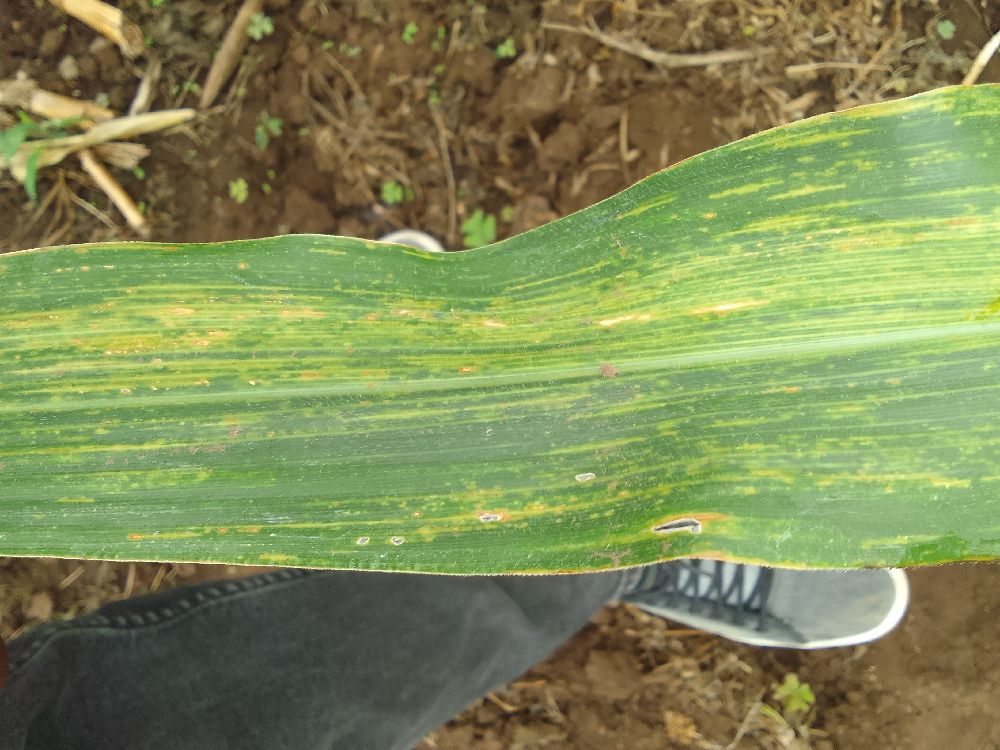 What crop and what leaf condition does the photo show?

maize, maize lethal necrosis
